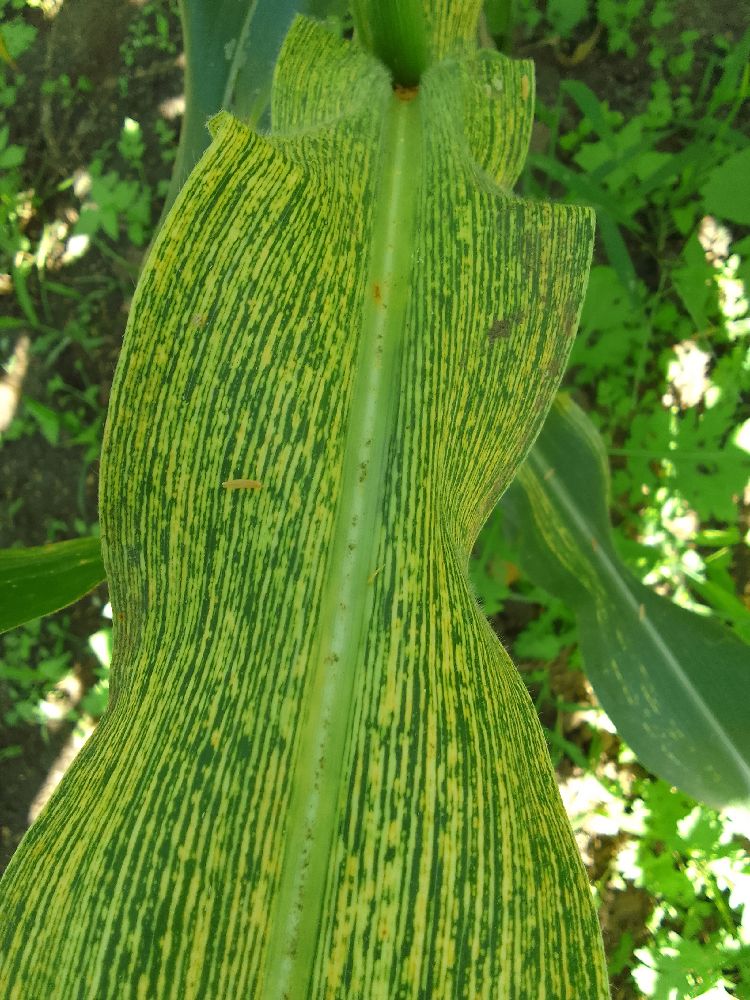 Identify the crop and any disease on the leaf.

maize, maize streak virus
